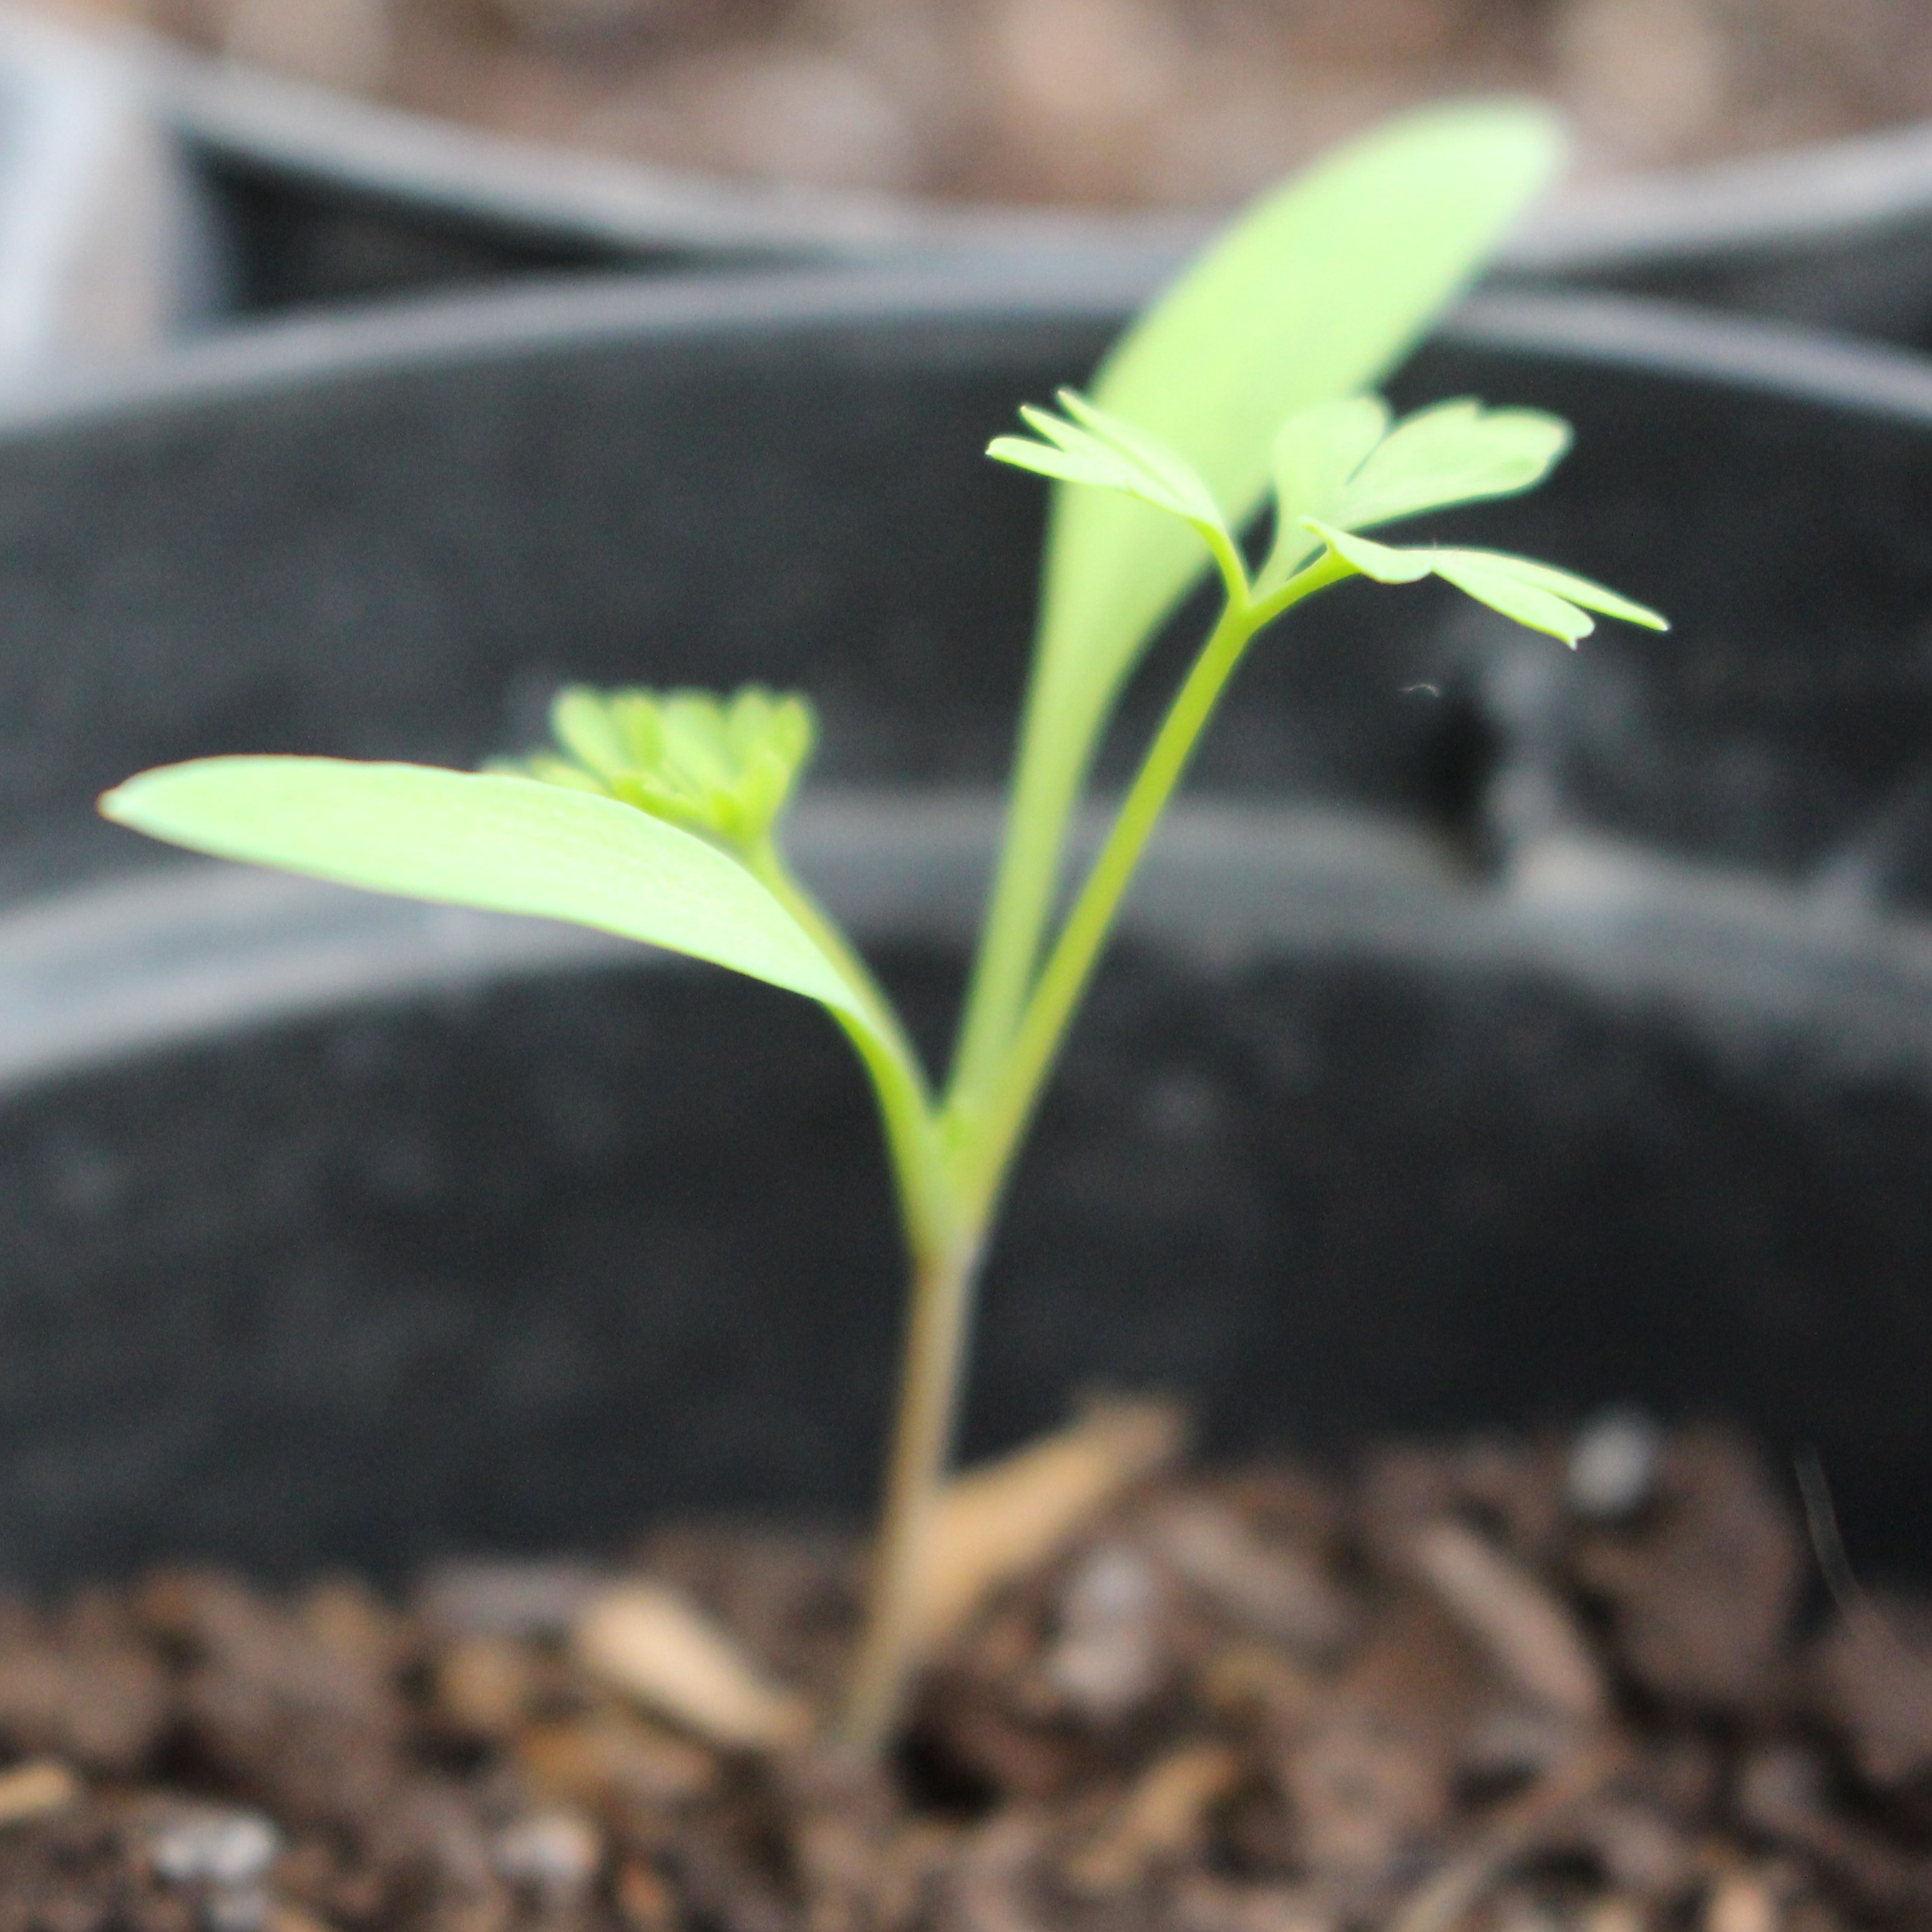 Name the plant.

Fumaria officinalis
